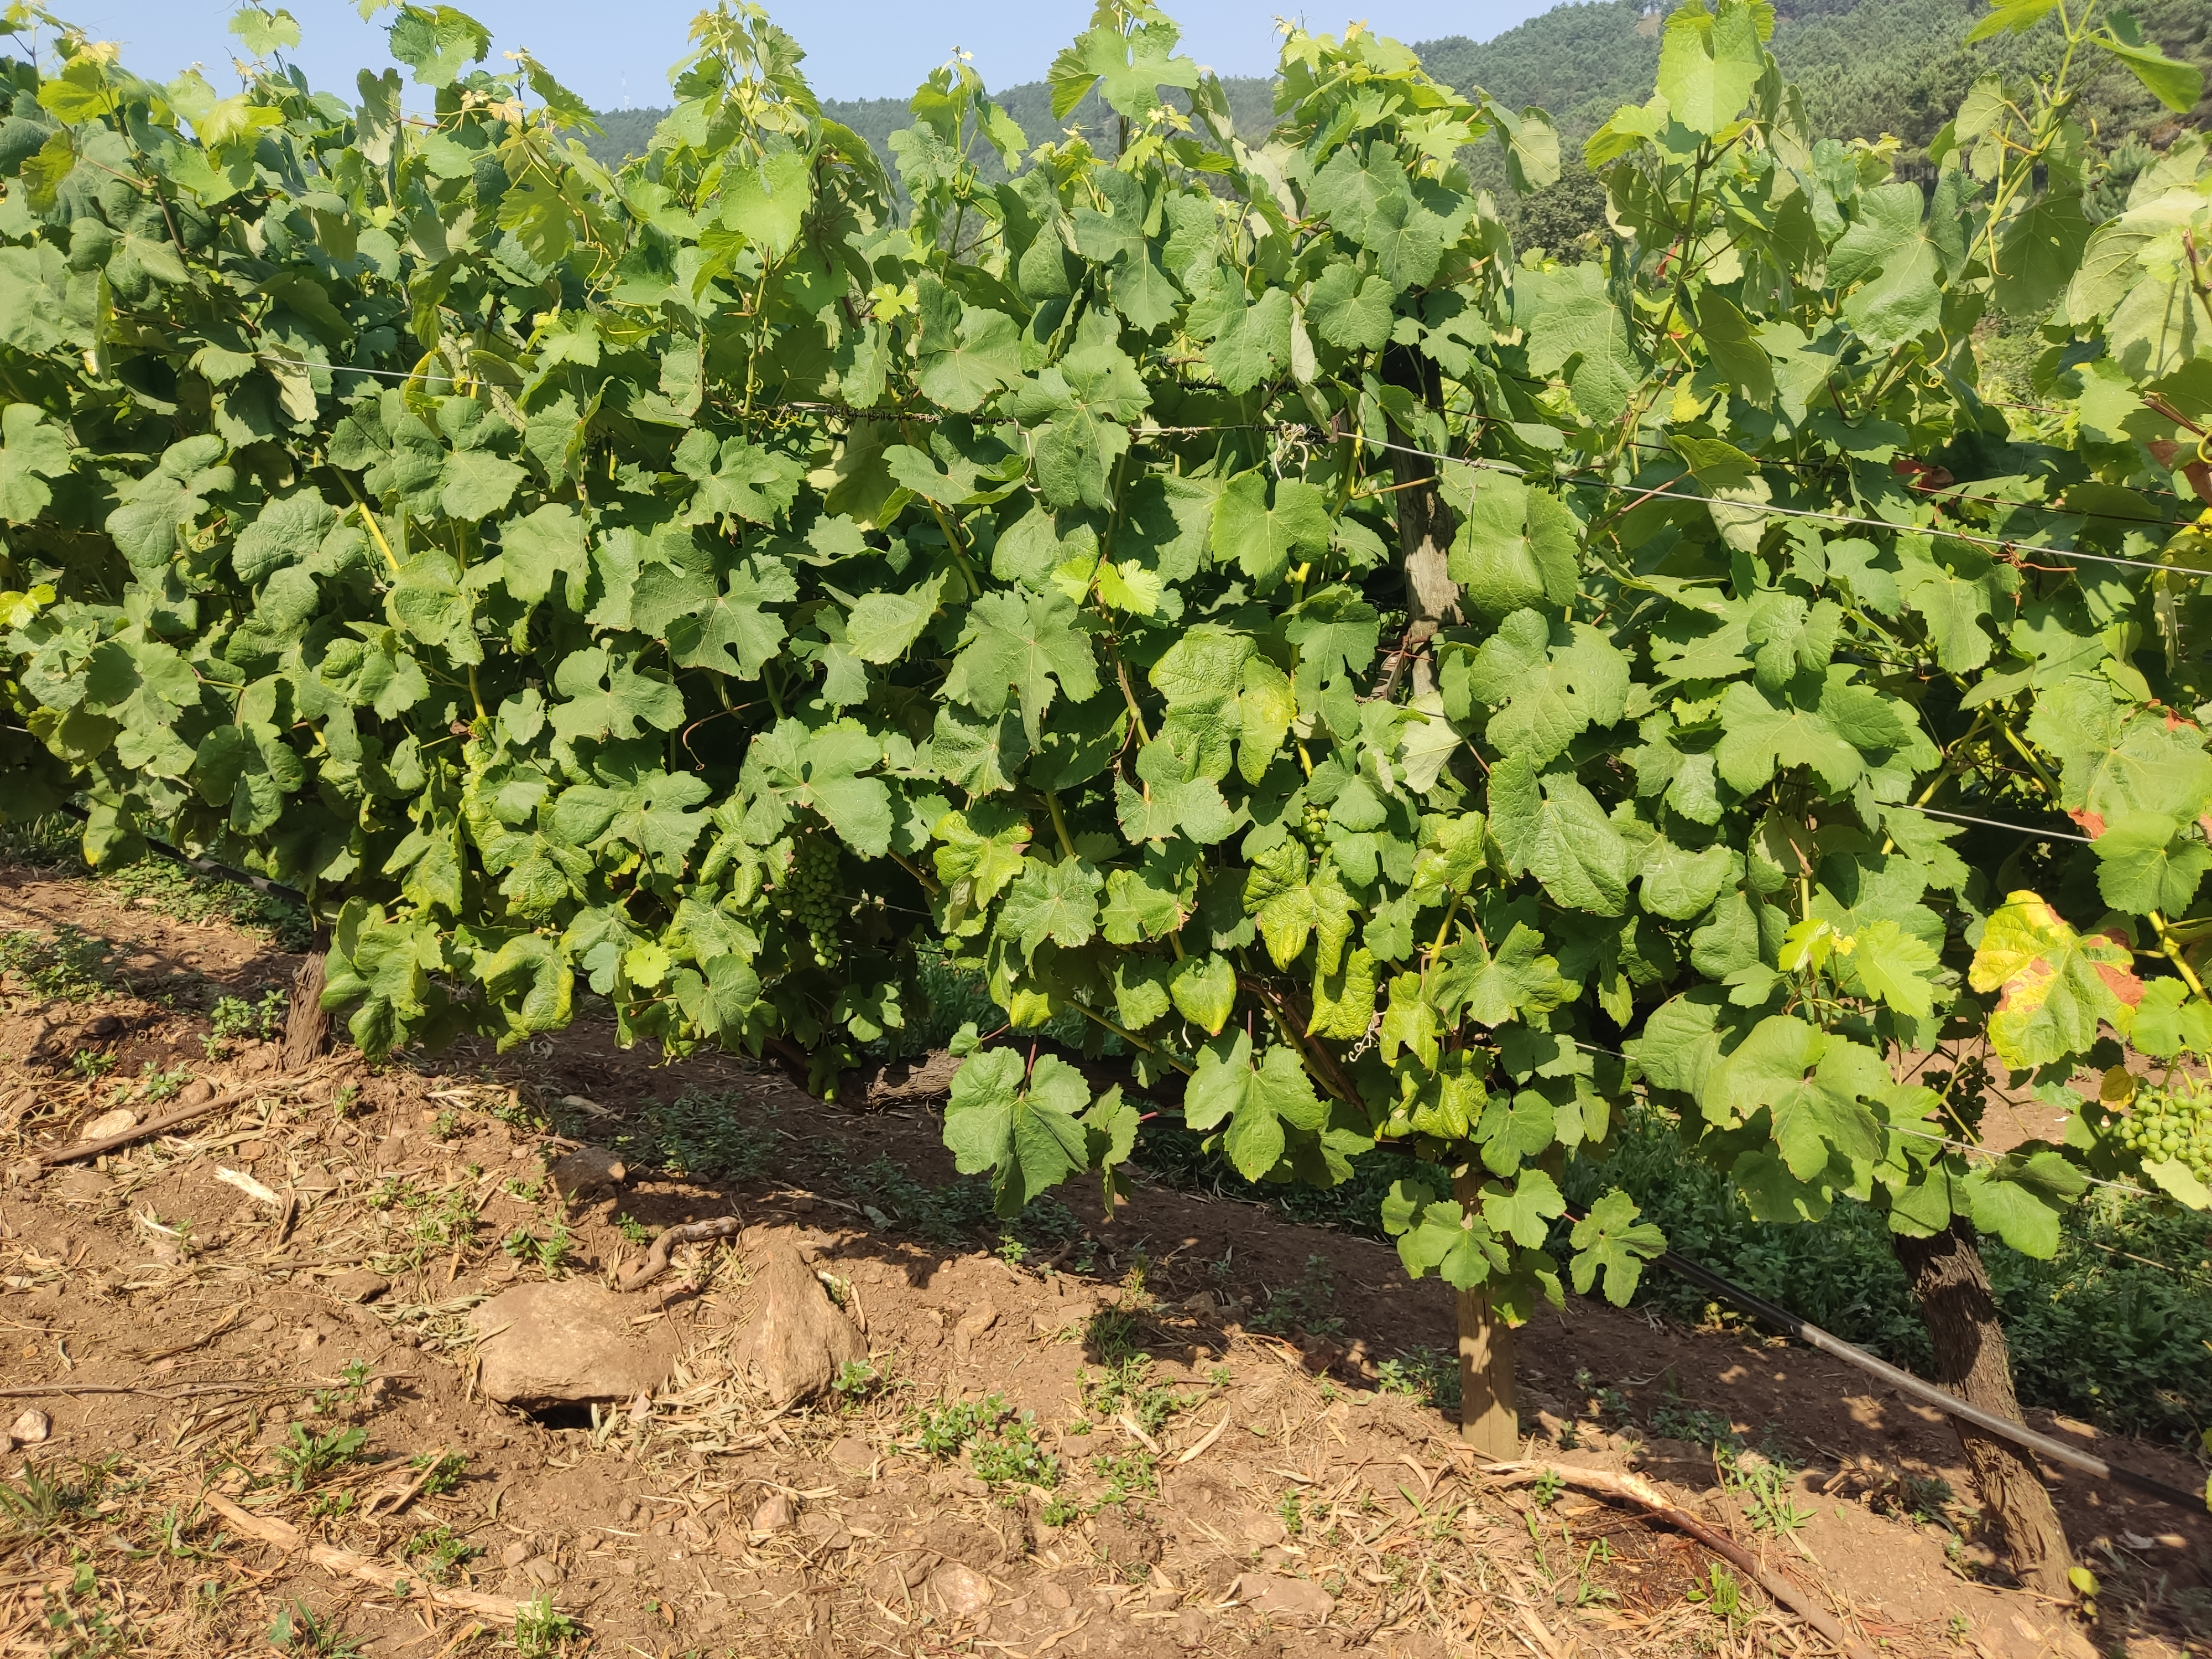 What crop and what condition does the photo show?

grapevine, not affected by esca disease
